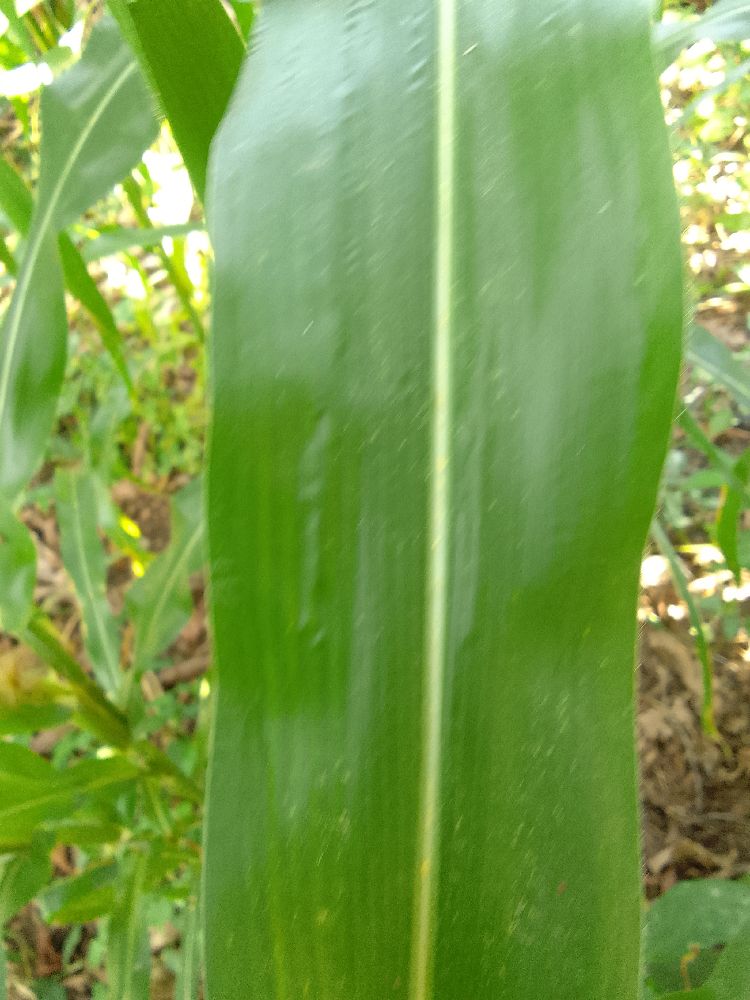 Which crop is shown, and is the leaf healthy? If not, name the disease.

maize, healthy
